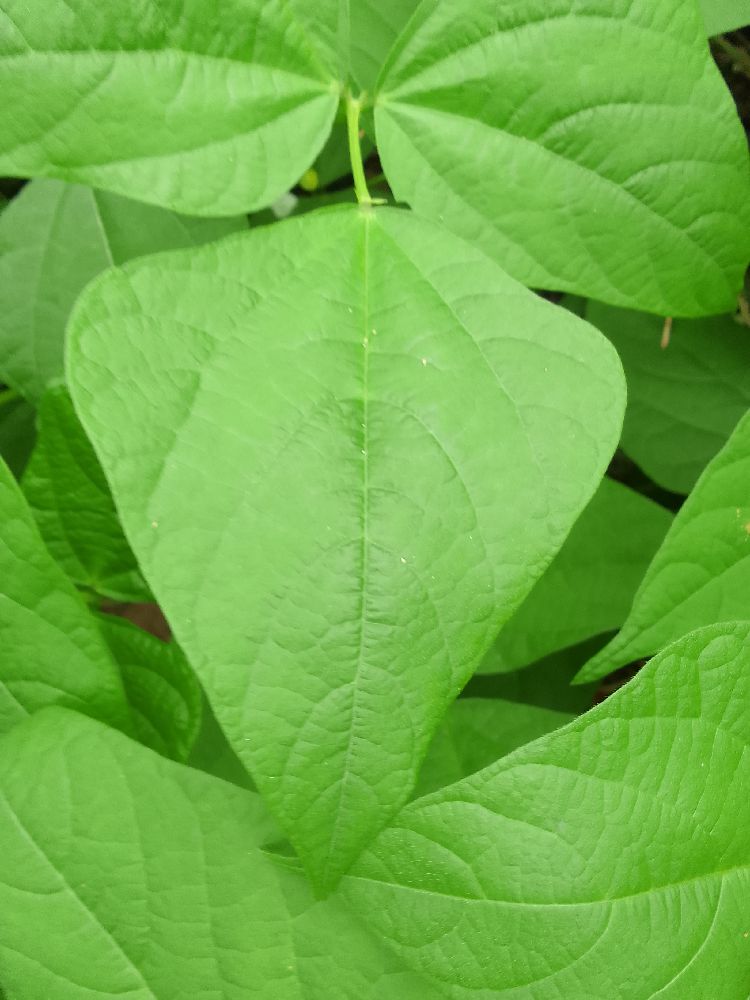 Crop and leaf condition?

common bean, healthy
